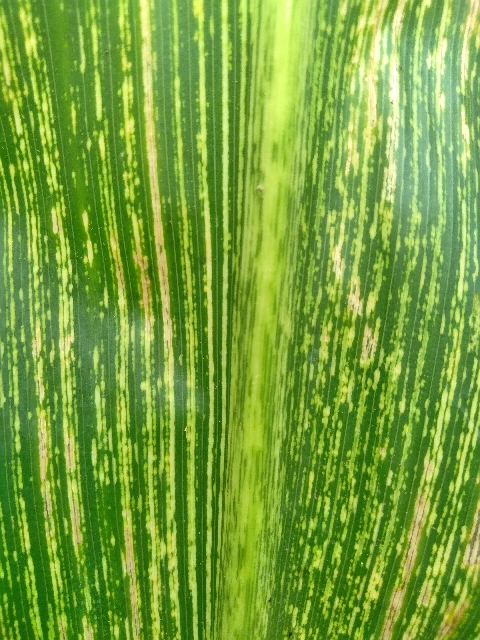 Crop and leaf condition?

maize, maize streak virus
